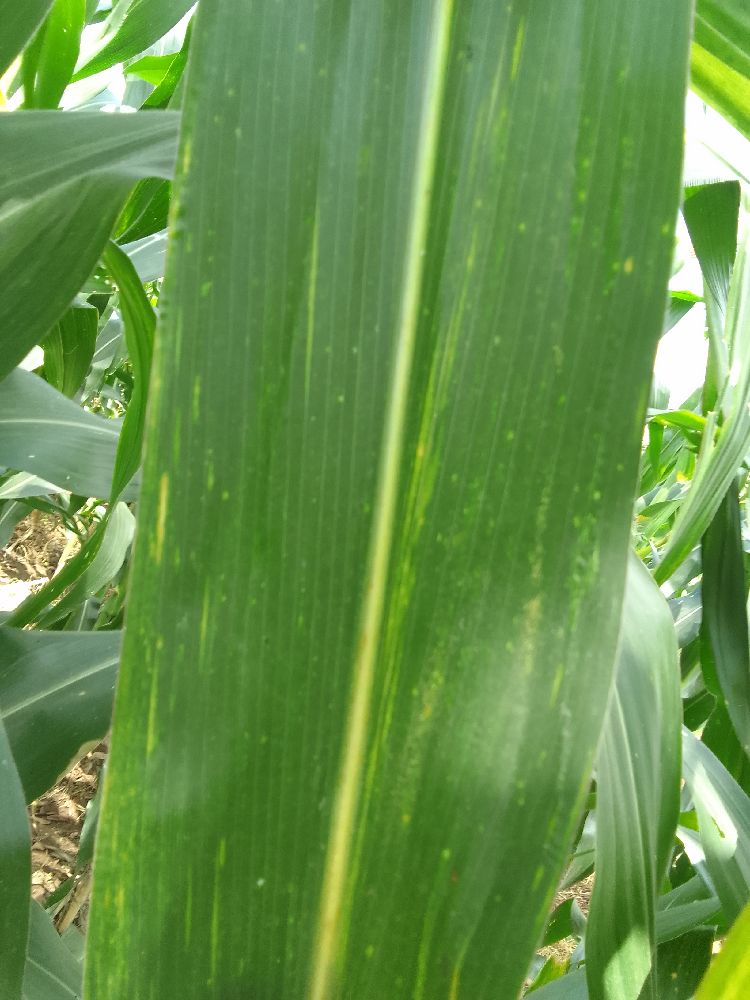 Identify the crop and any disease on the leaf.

maize, maize lethal necrosis
